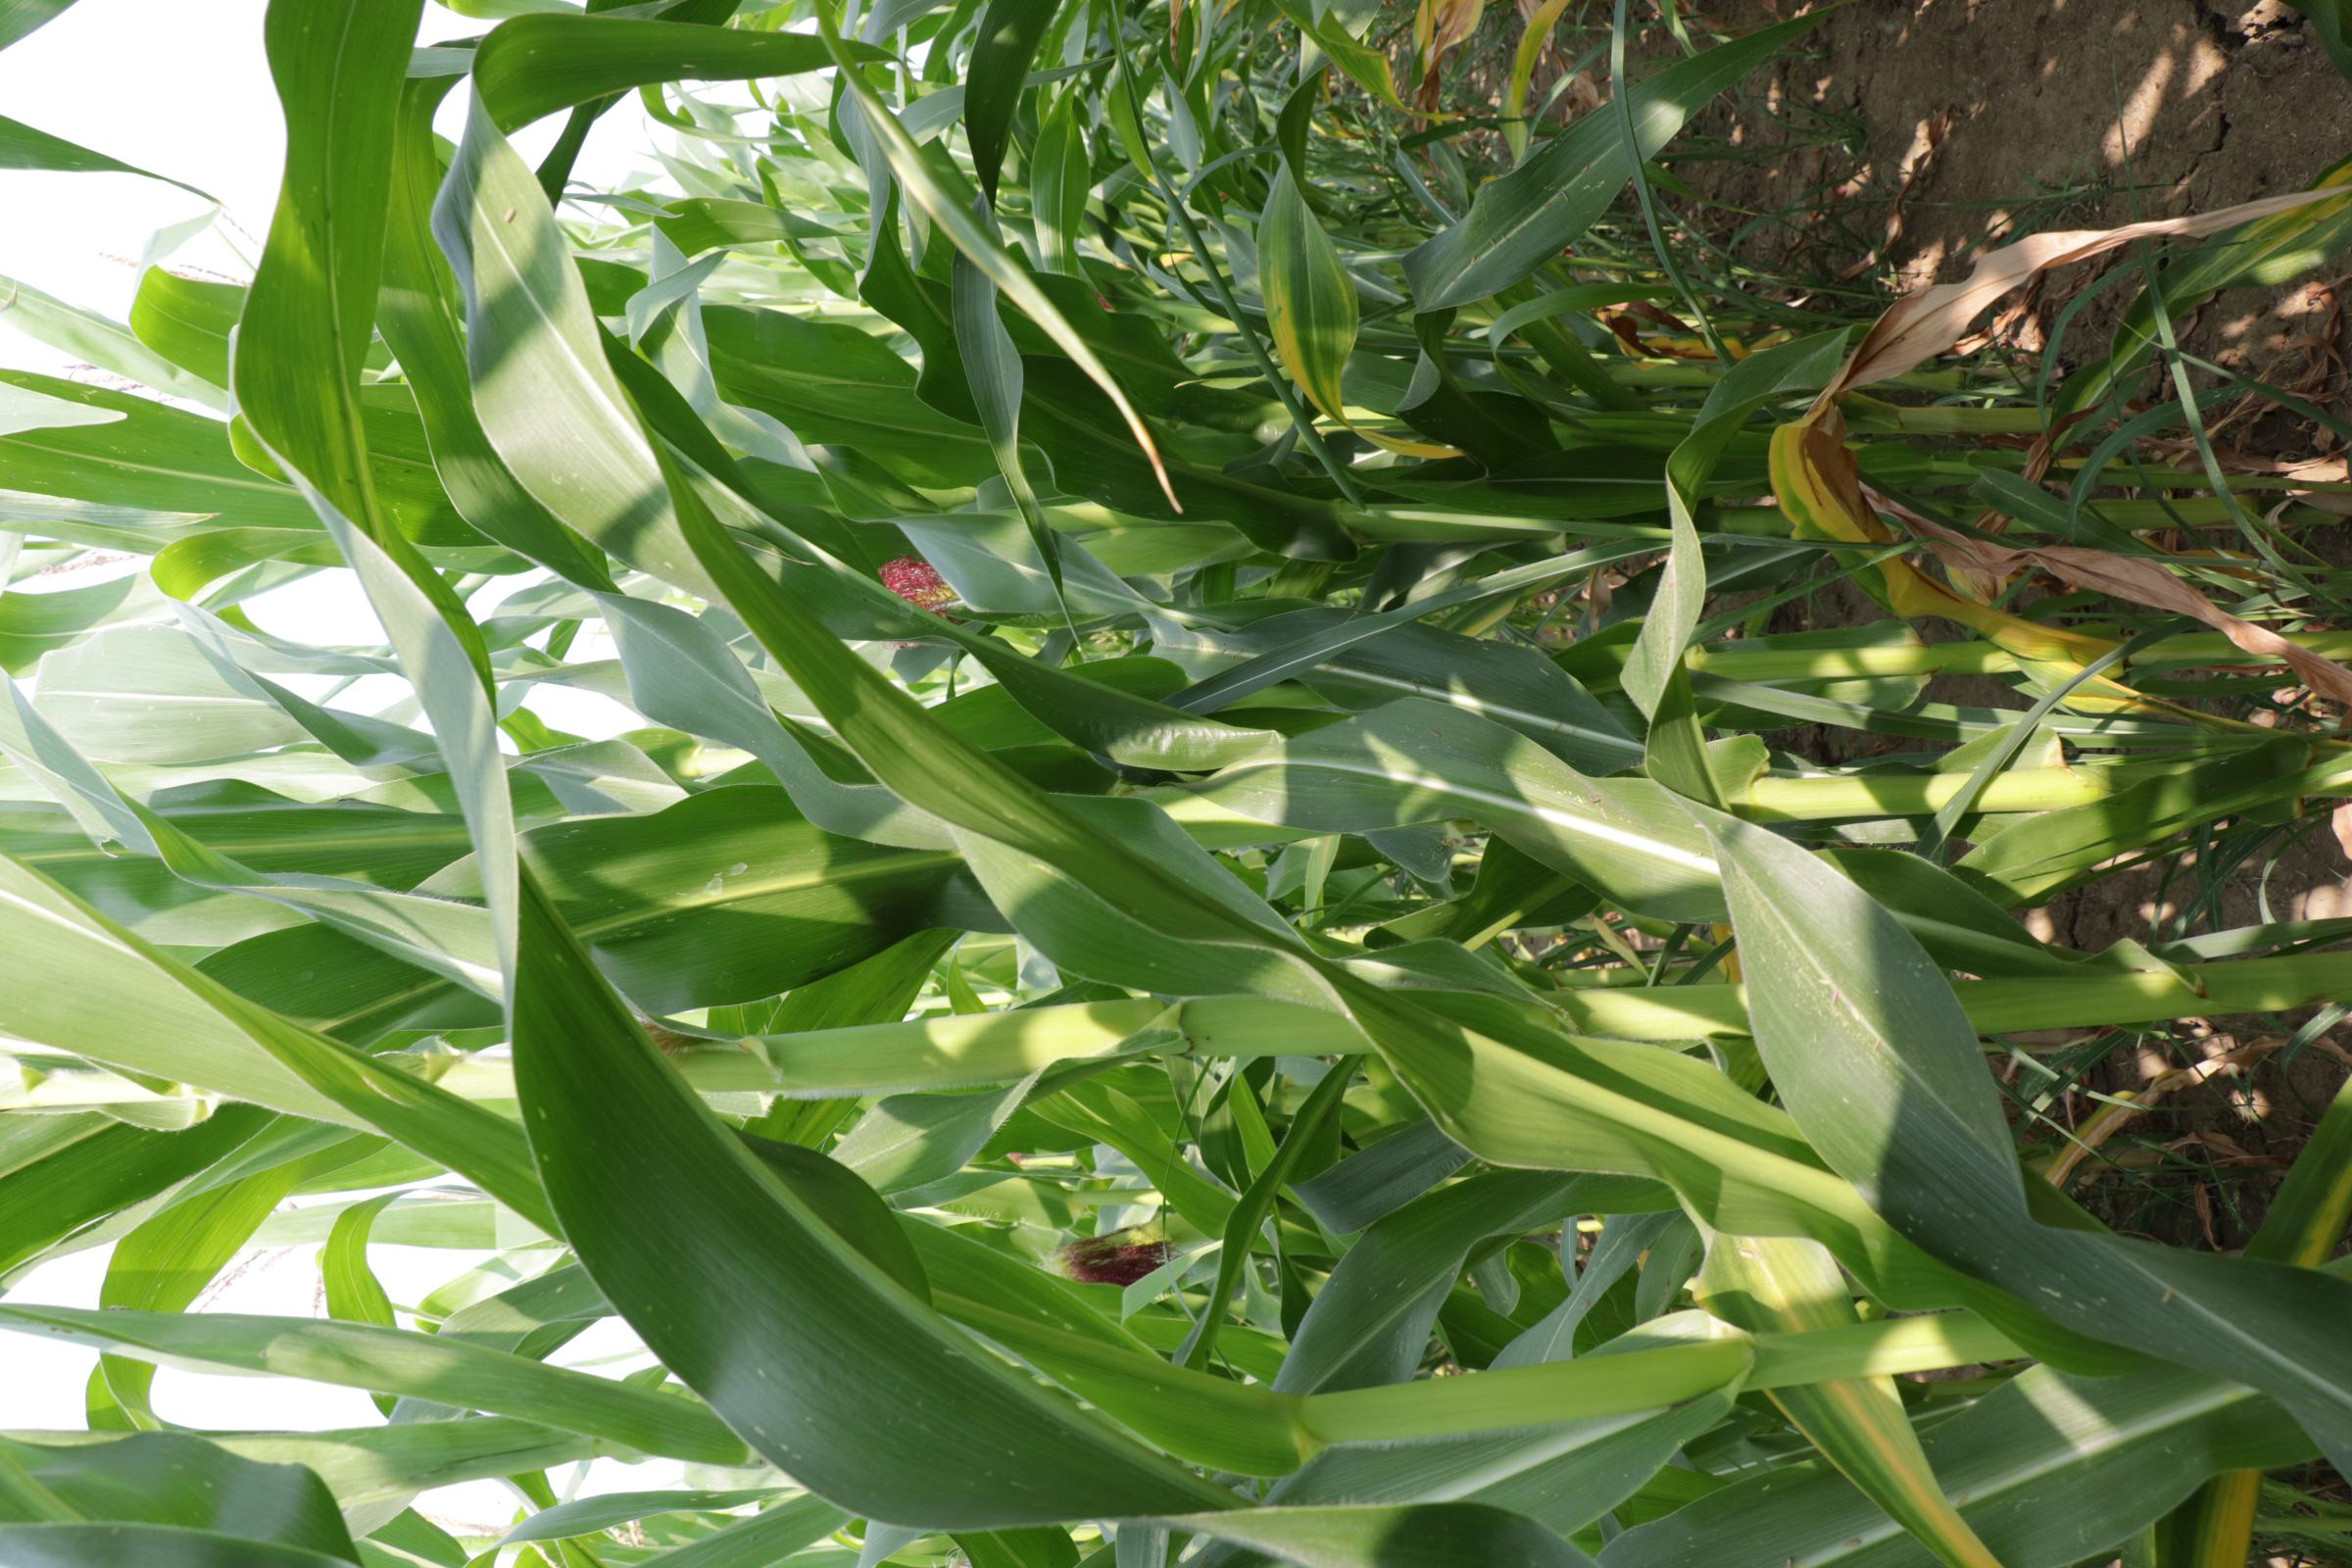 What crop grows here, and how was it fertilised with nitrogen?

maize, reduced nitrogen fertilisation
